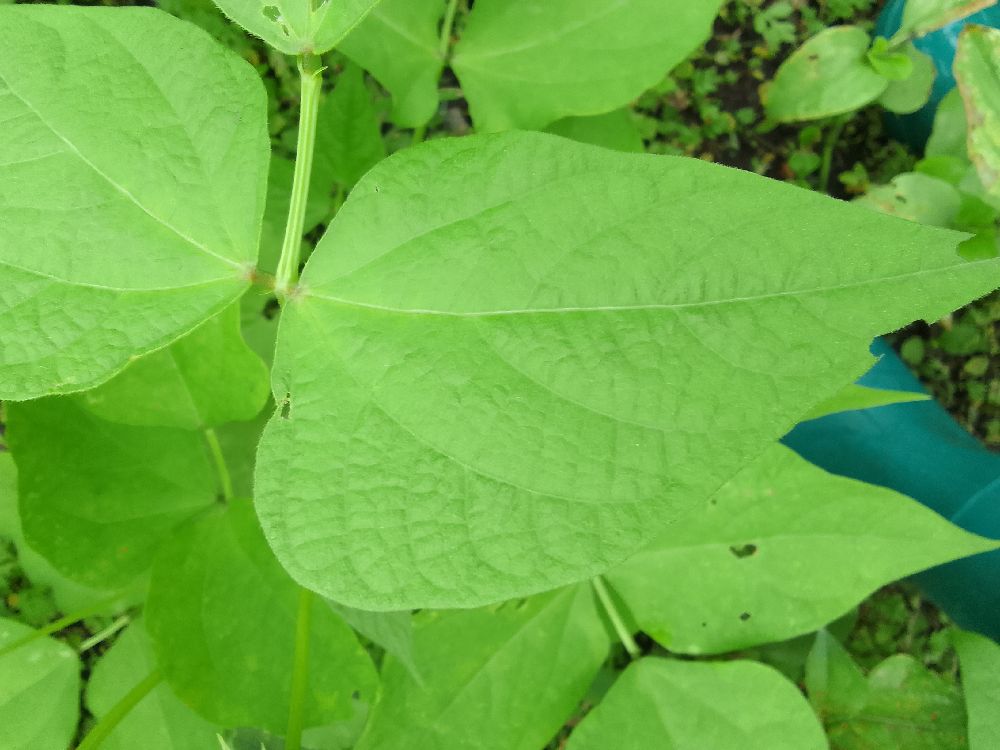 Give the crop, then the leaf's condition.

common bean, healthy
